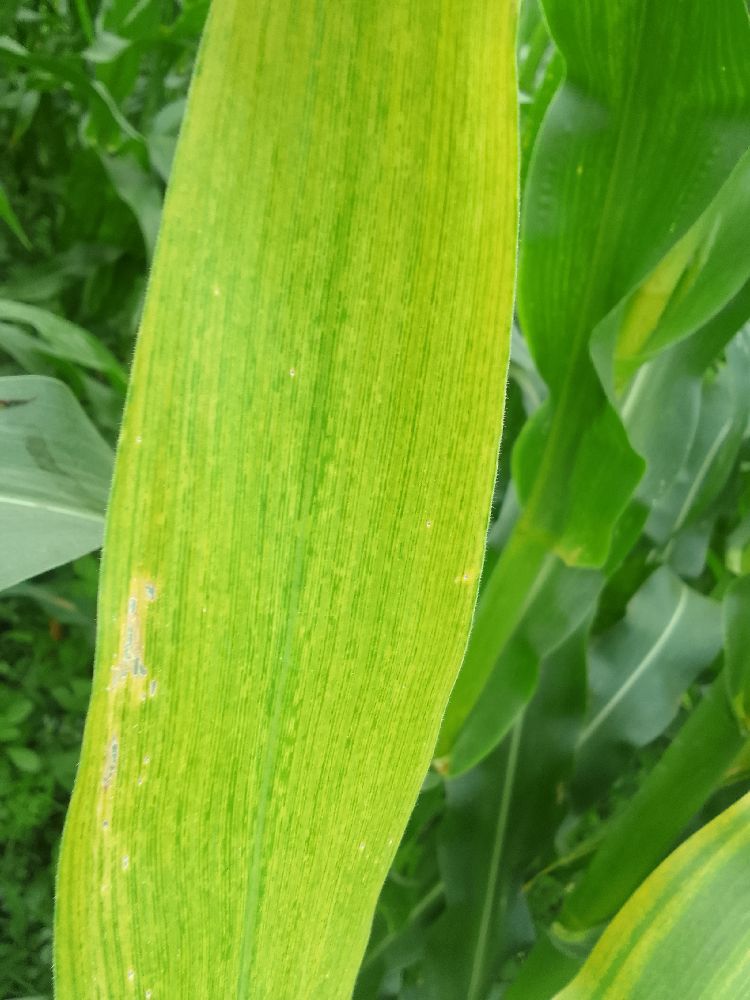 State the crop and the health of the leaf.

maize, maize lethal necrosis
